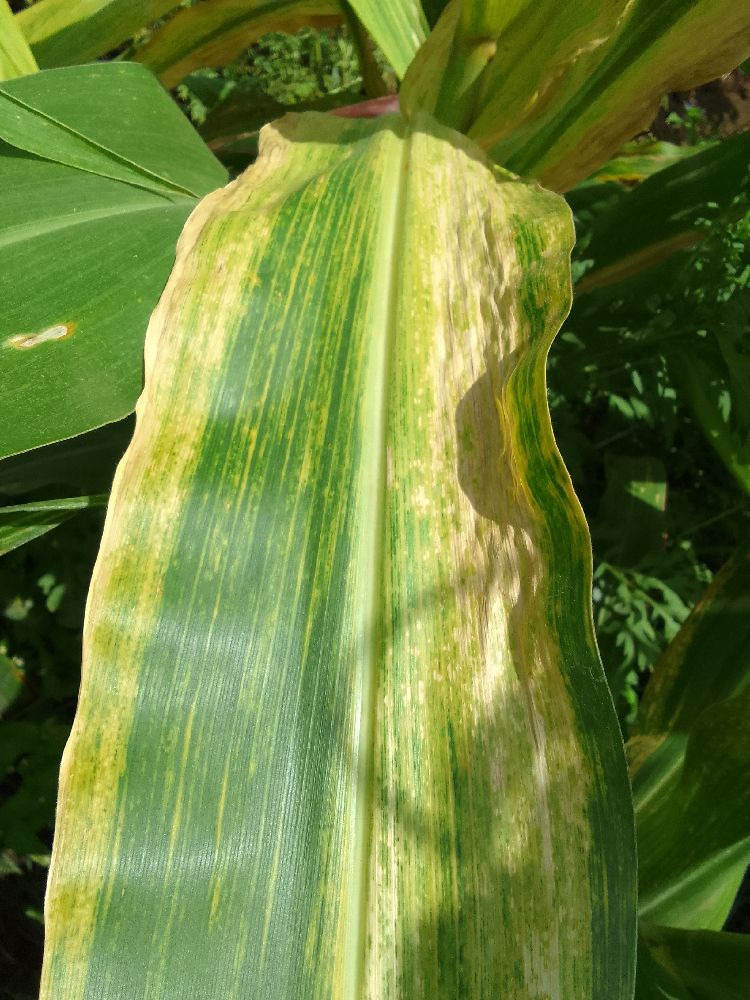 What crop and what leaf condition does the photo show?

maize, maize lethal necrosis
